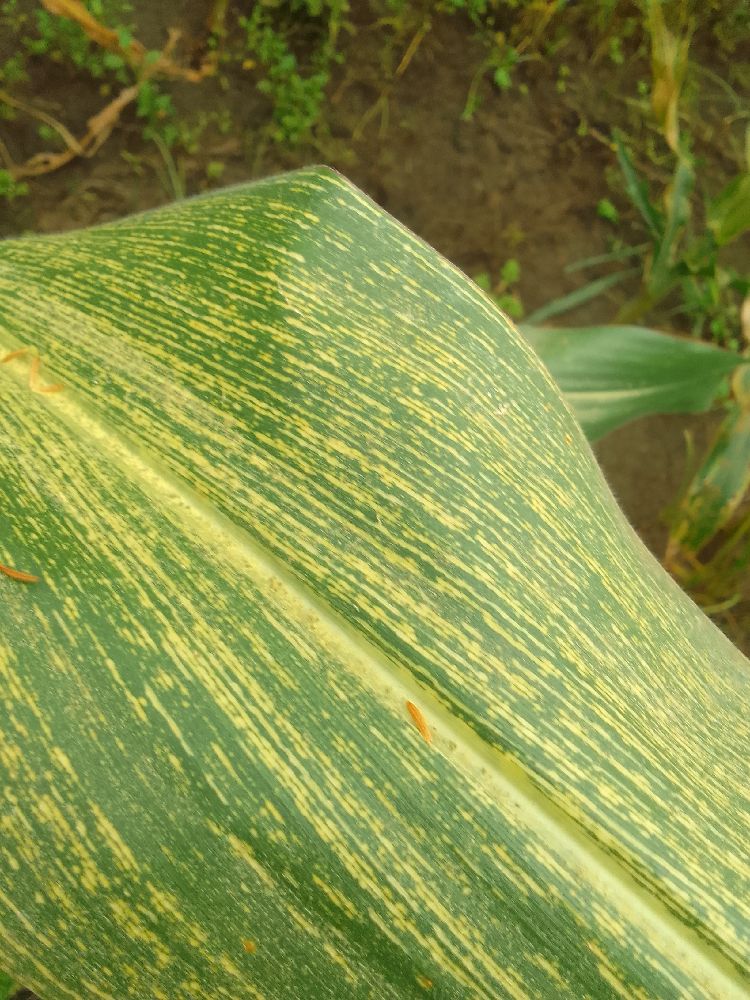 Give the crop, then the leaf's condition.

maize, maize streak virus
